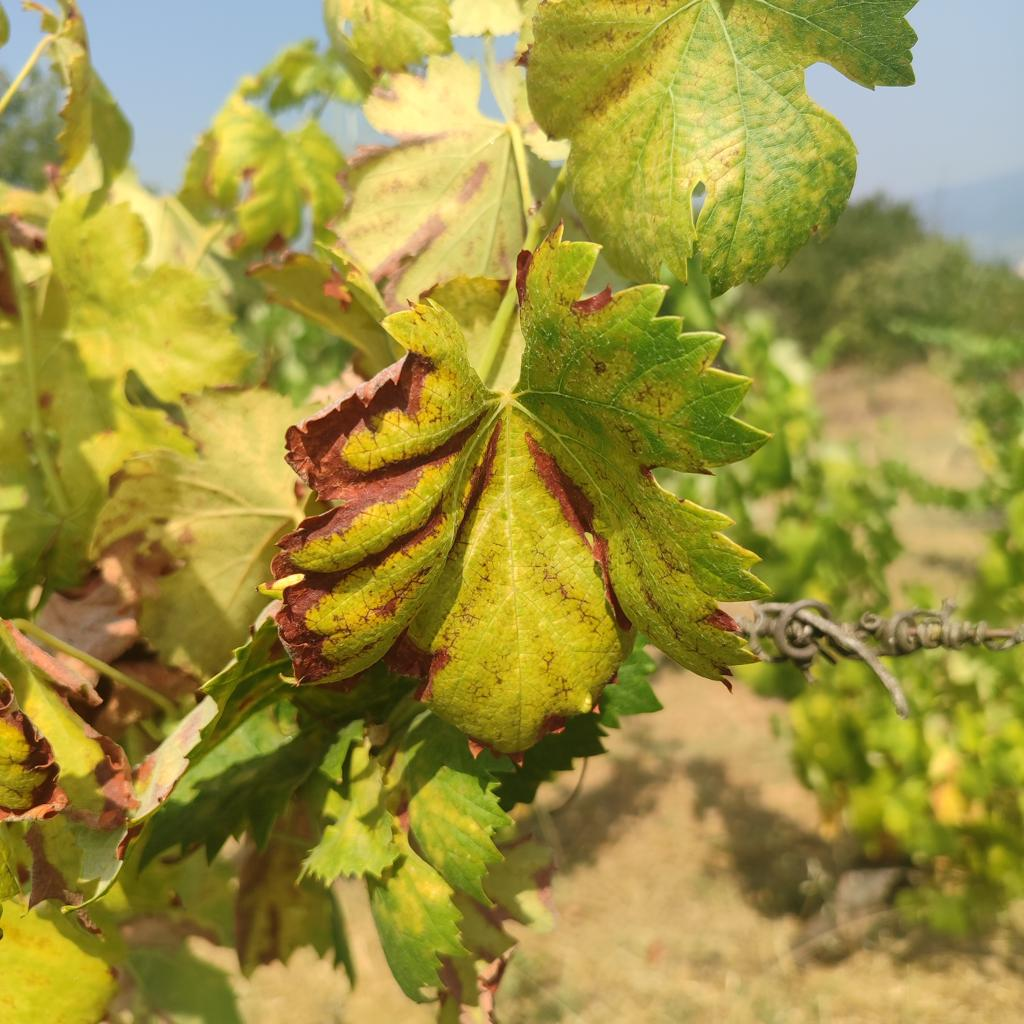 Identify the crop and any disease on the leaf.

grapevine, esca complex
